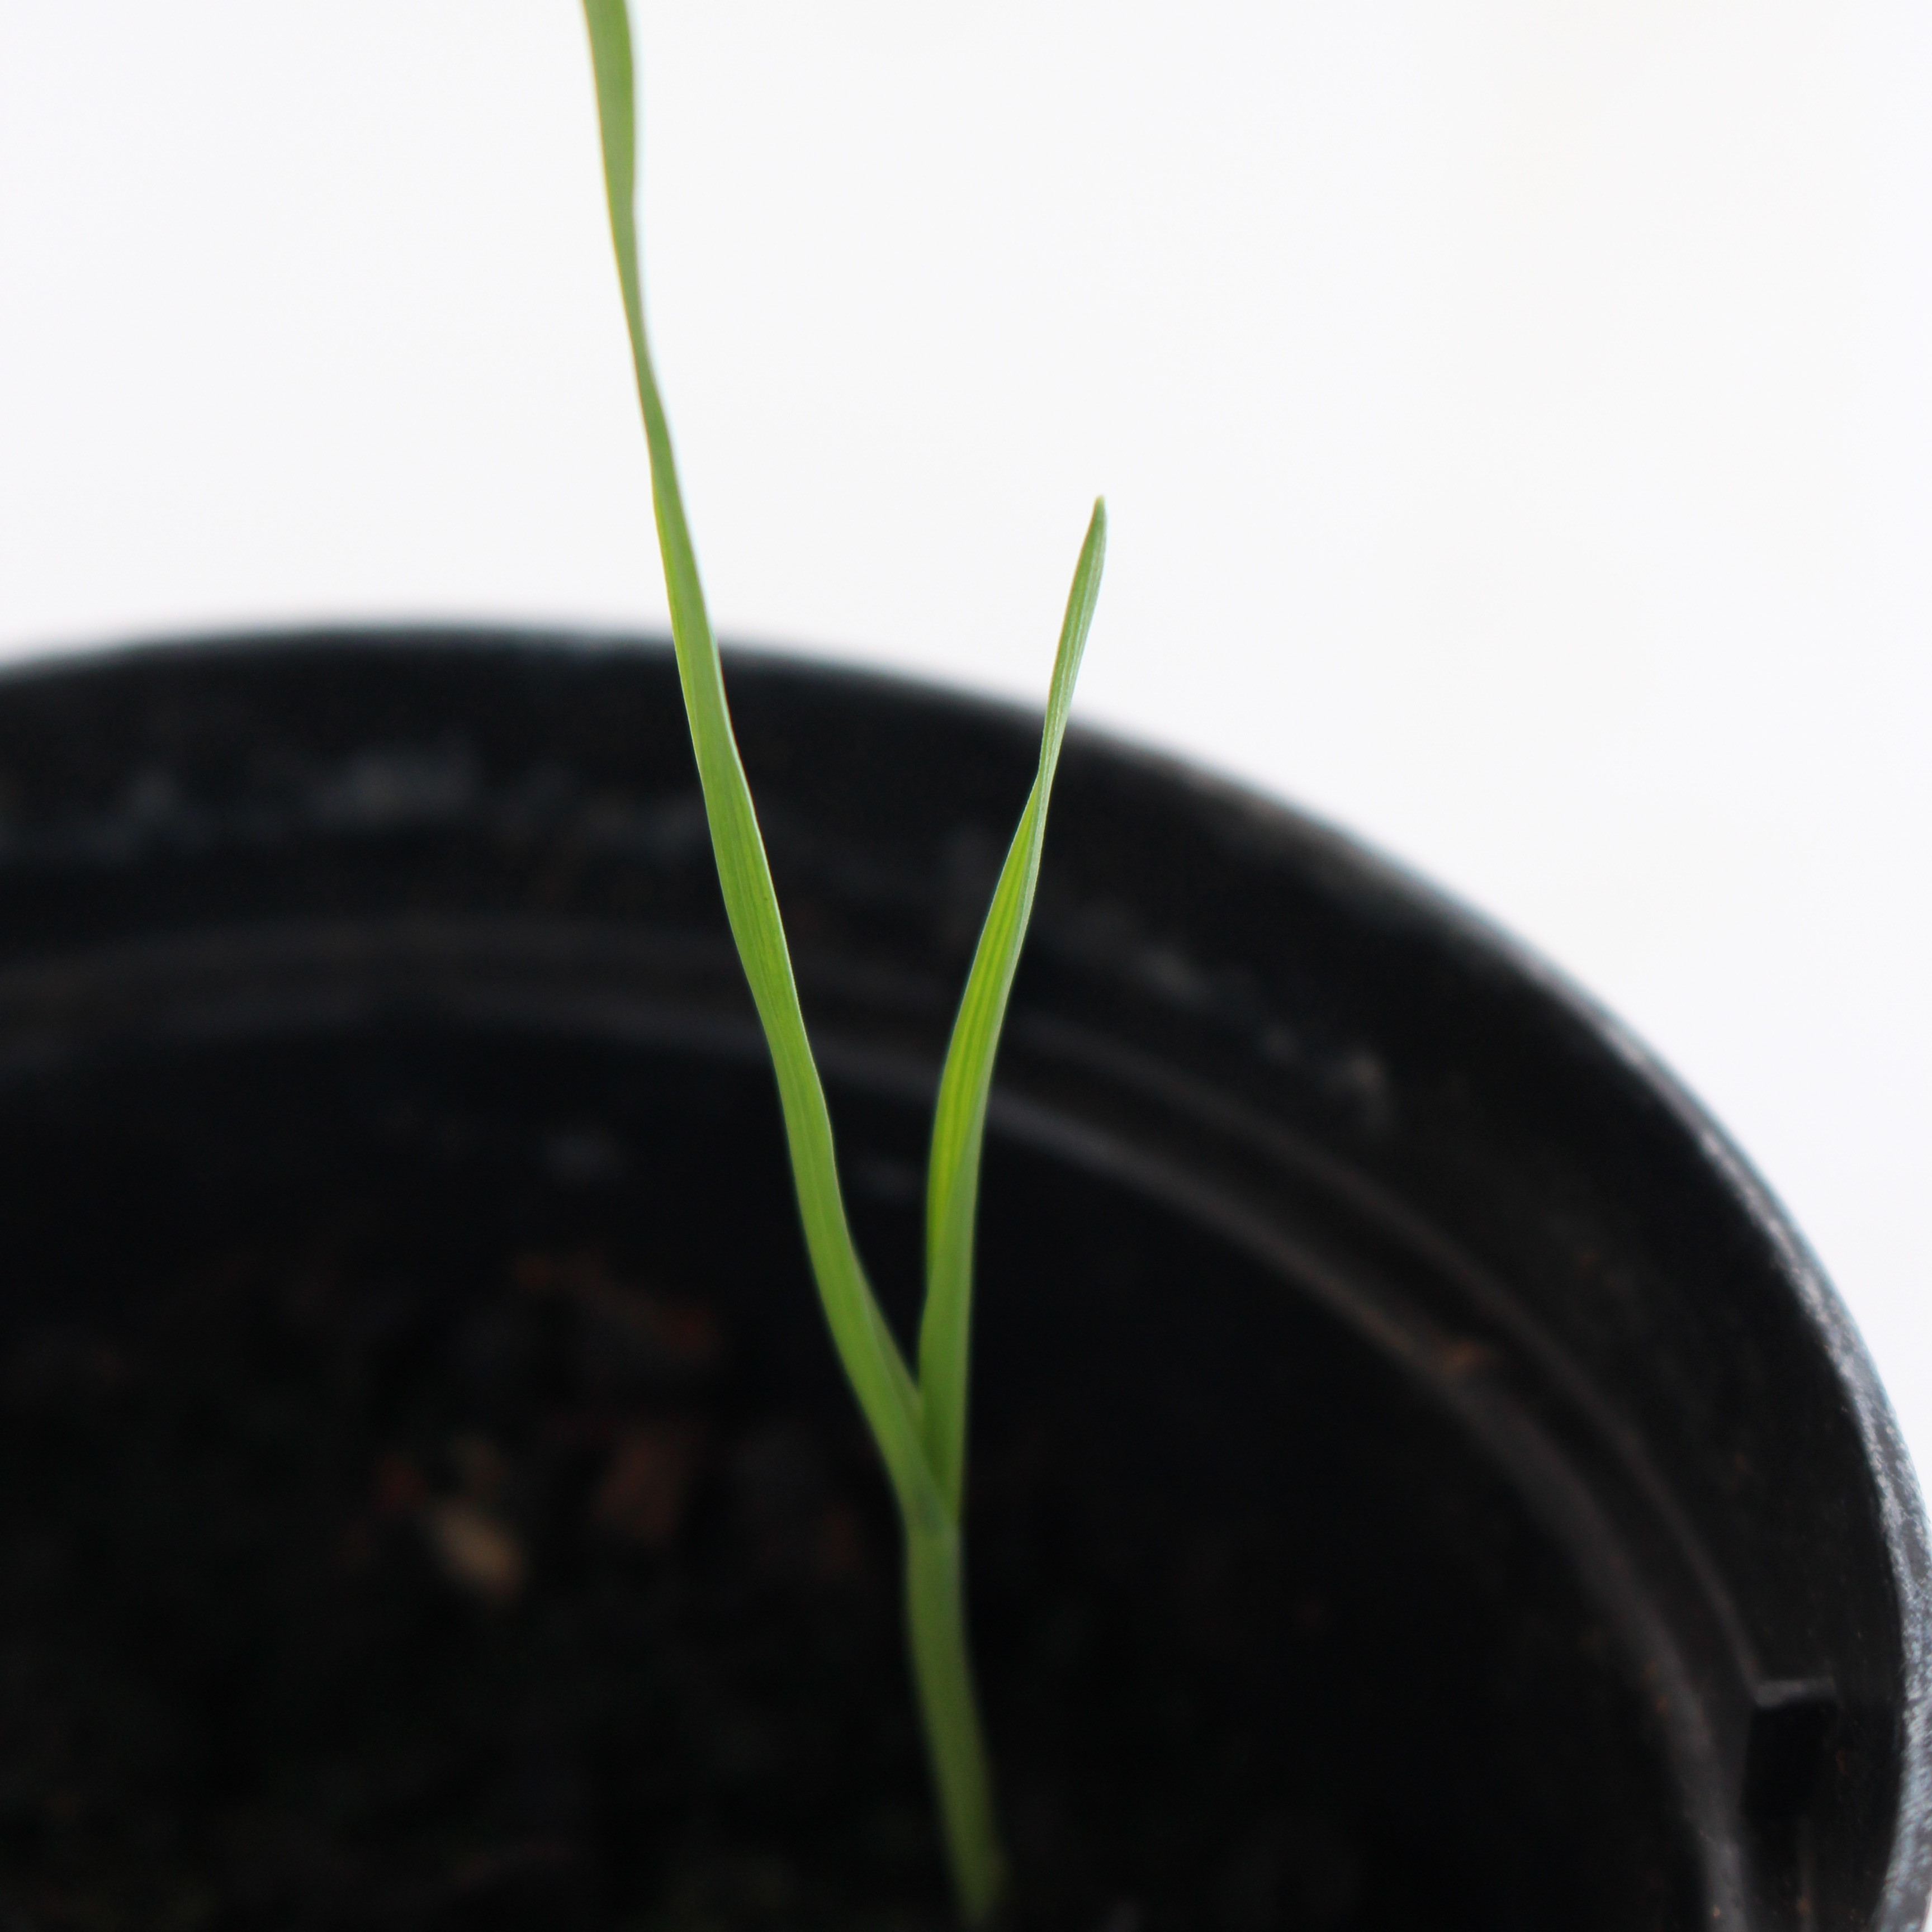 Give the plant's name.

Avena sterilis
